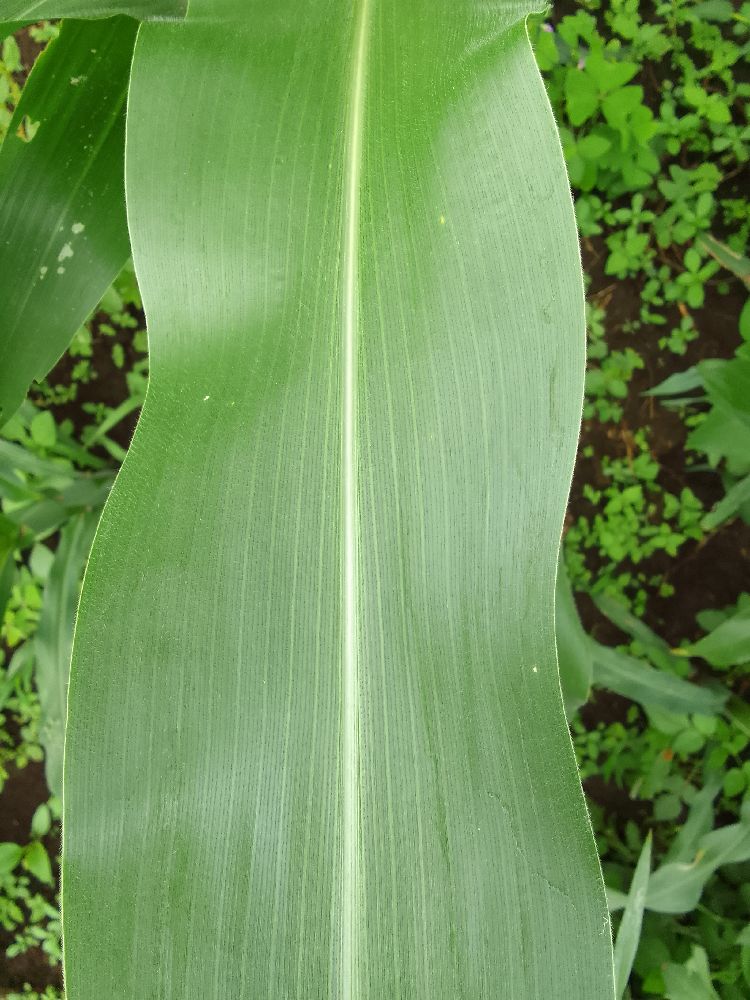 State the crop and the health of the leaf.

maize, healthy
